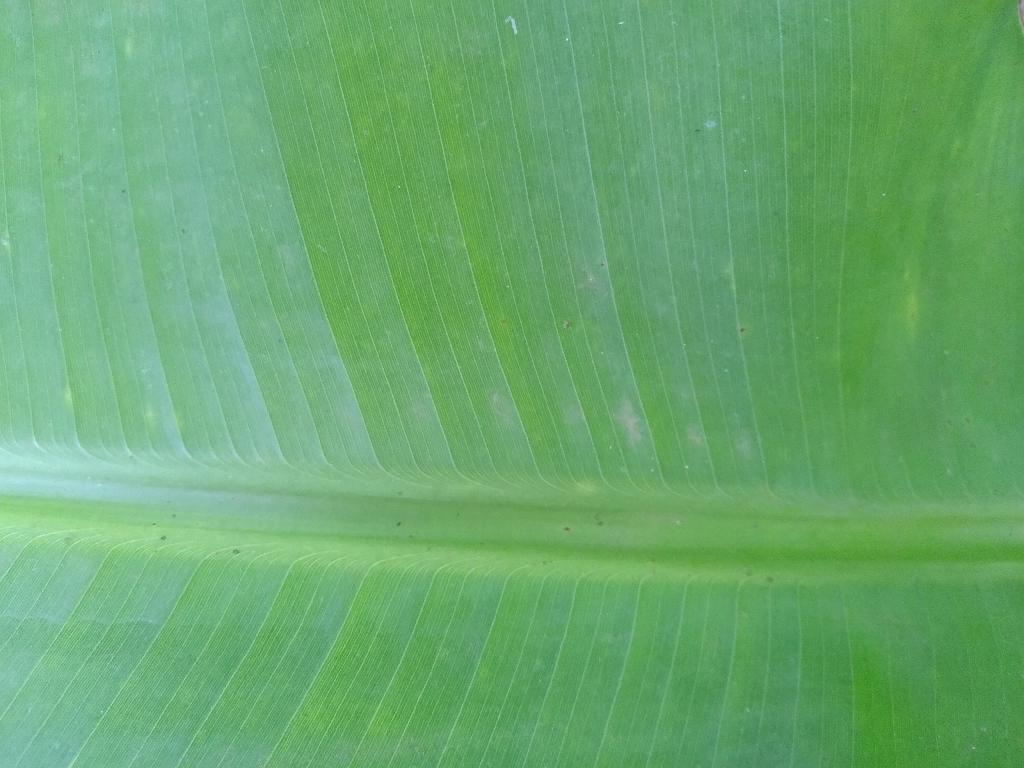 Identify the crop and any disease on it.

banana, healthy
